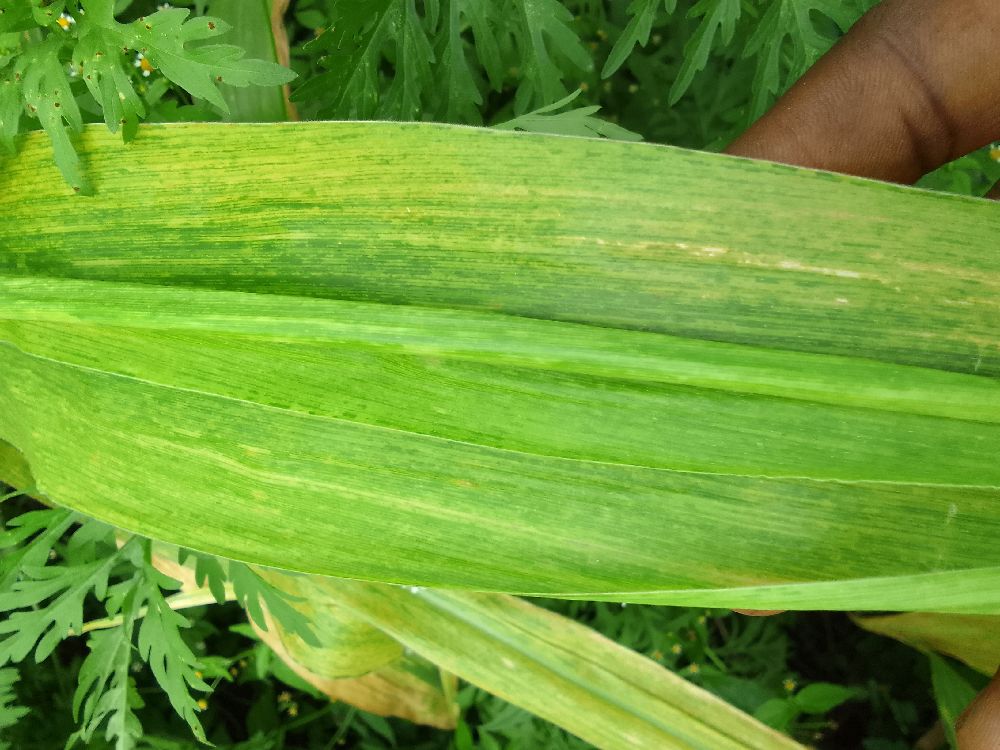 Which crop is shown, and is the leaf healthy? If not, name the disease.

maize, maize lethal necrosis
